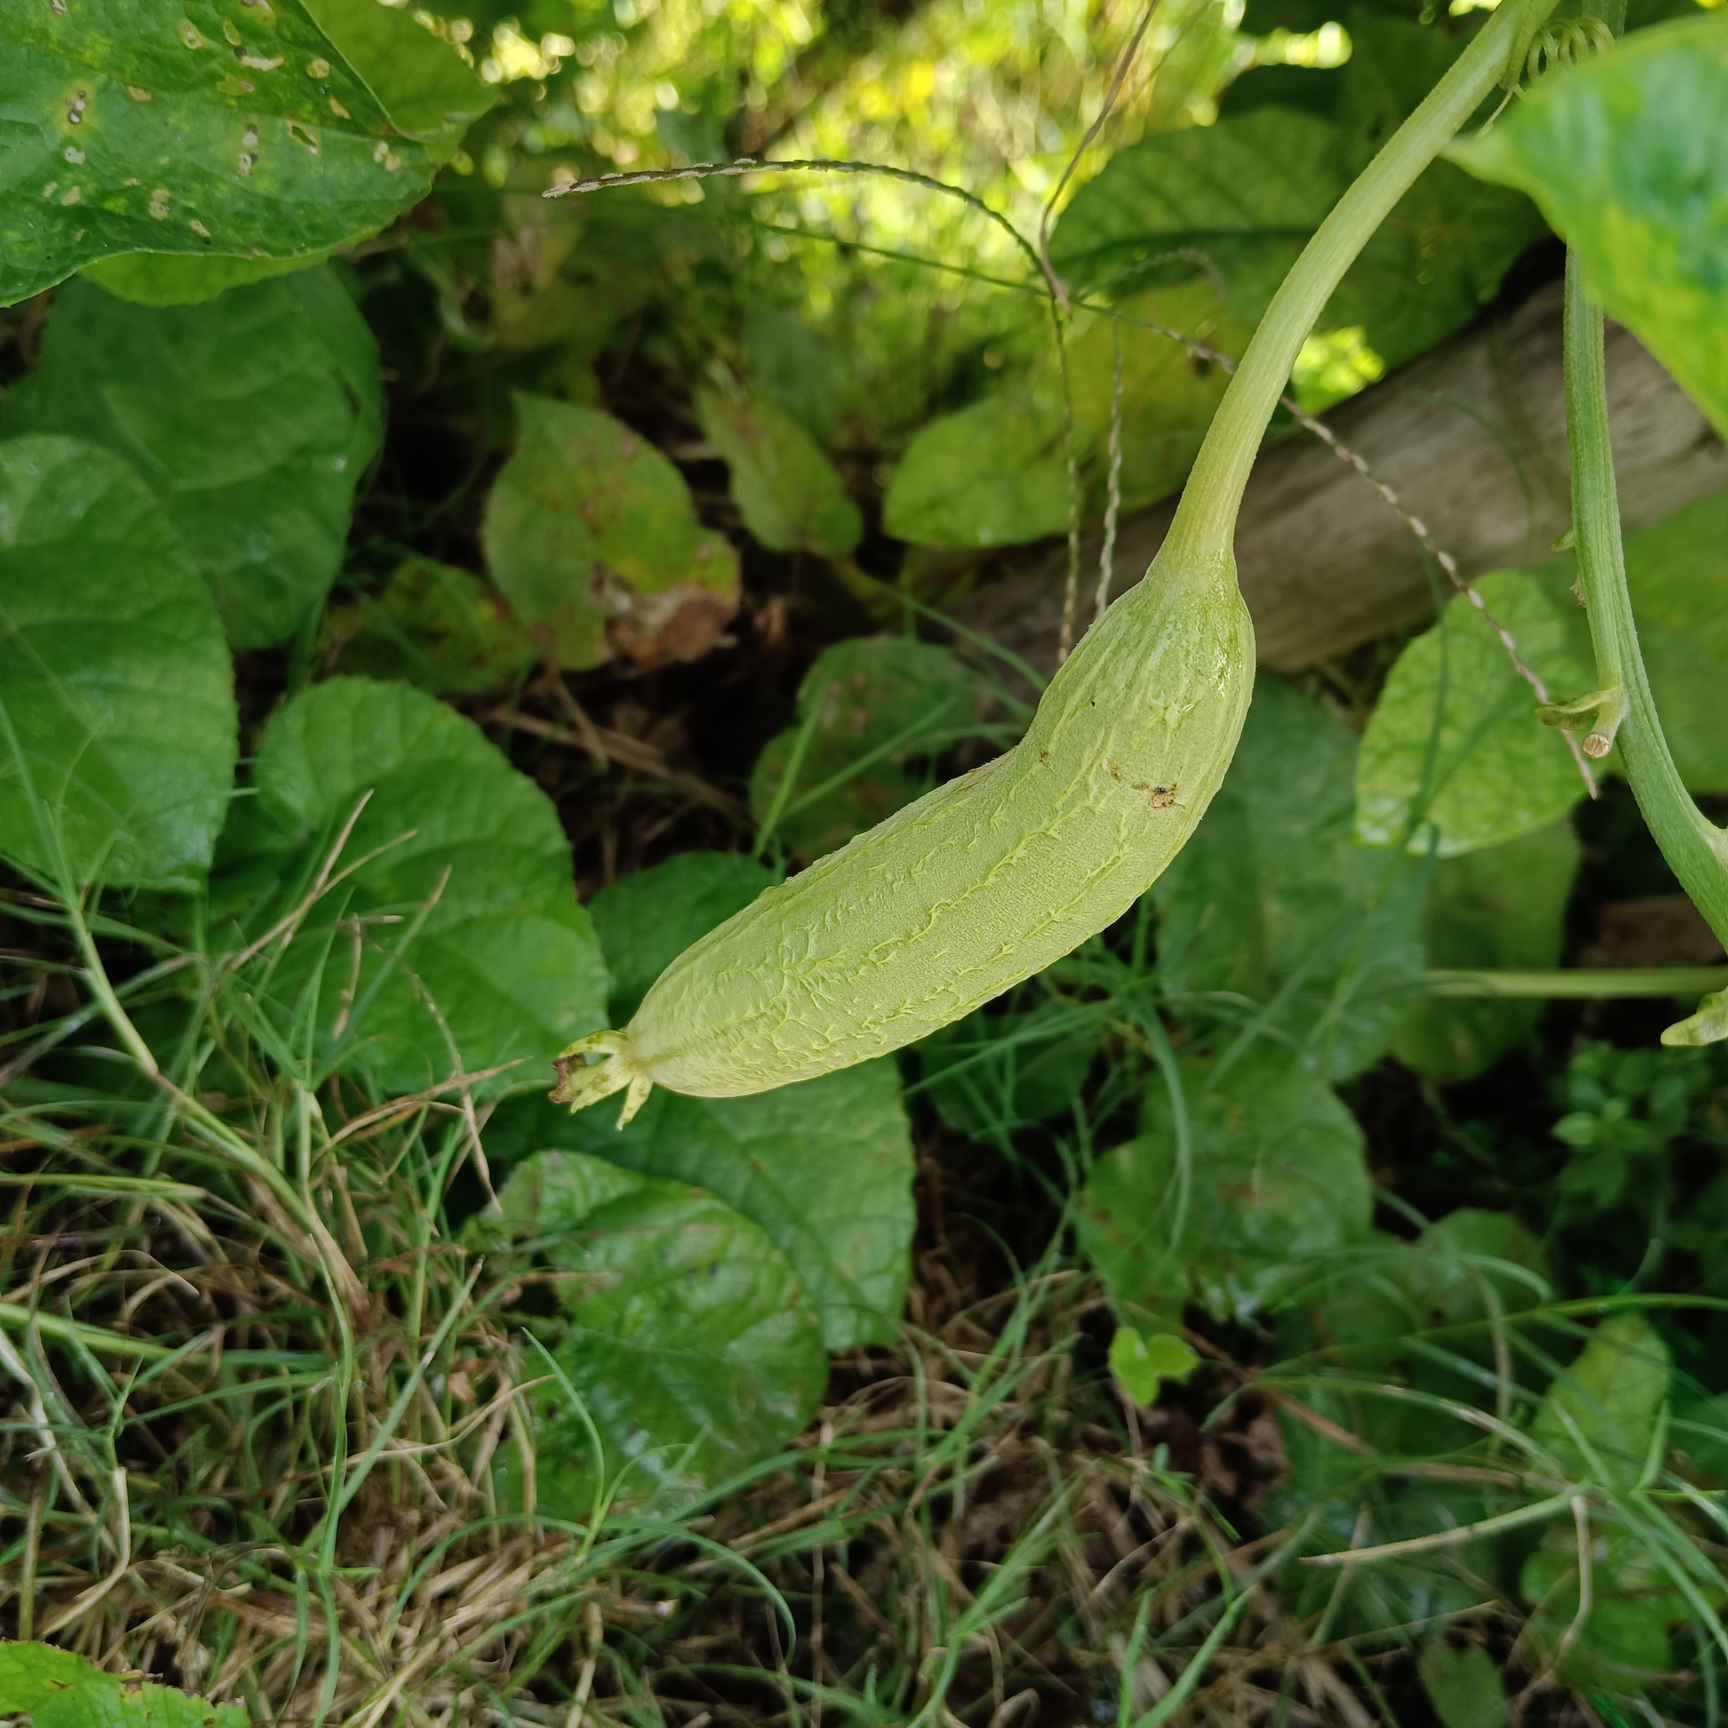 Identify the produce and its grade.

luffa, fresh
